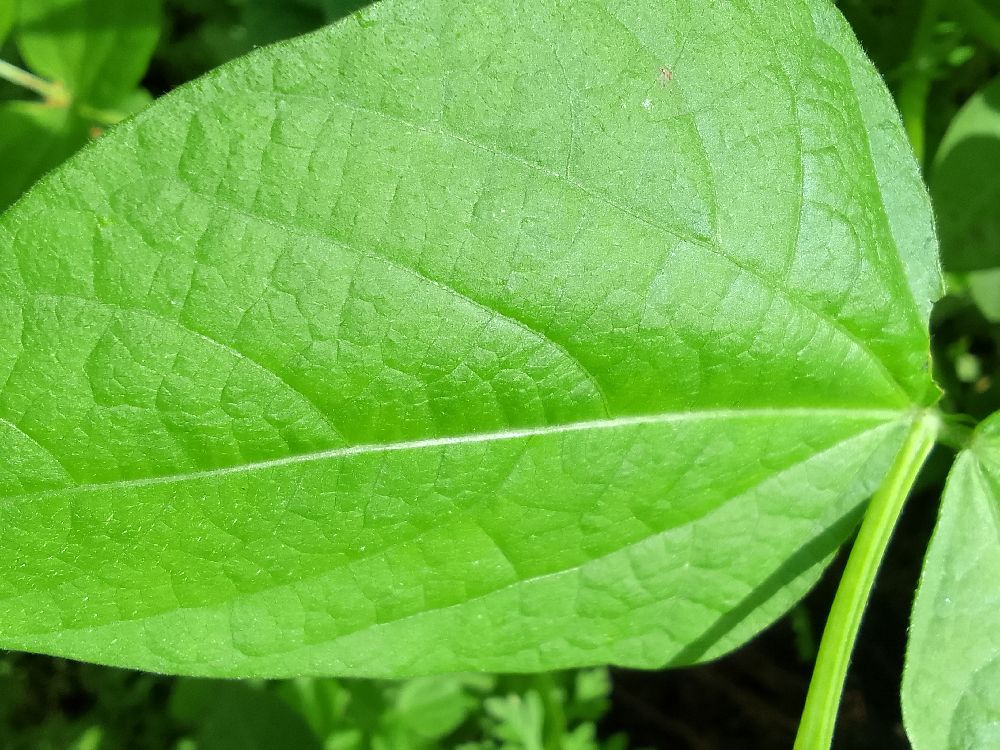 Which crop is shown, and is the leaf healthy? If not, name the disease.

common bean, healthy
